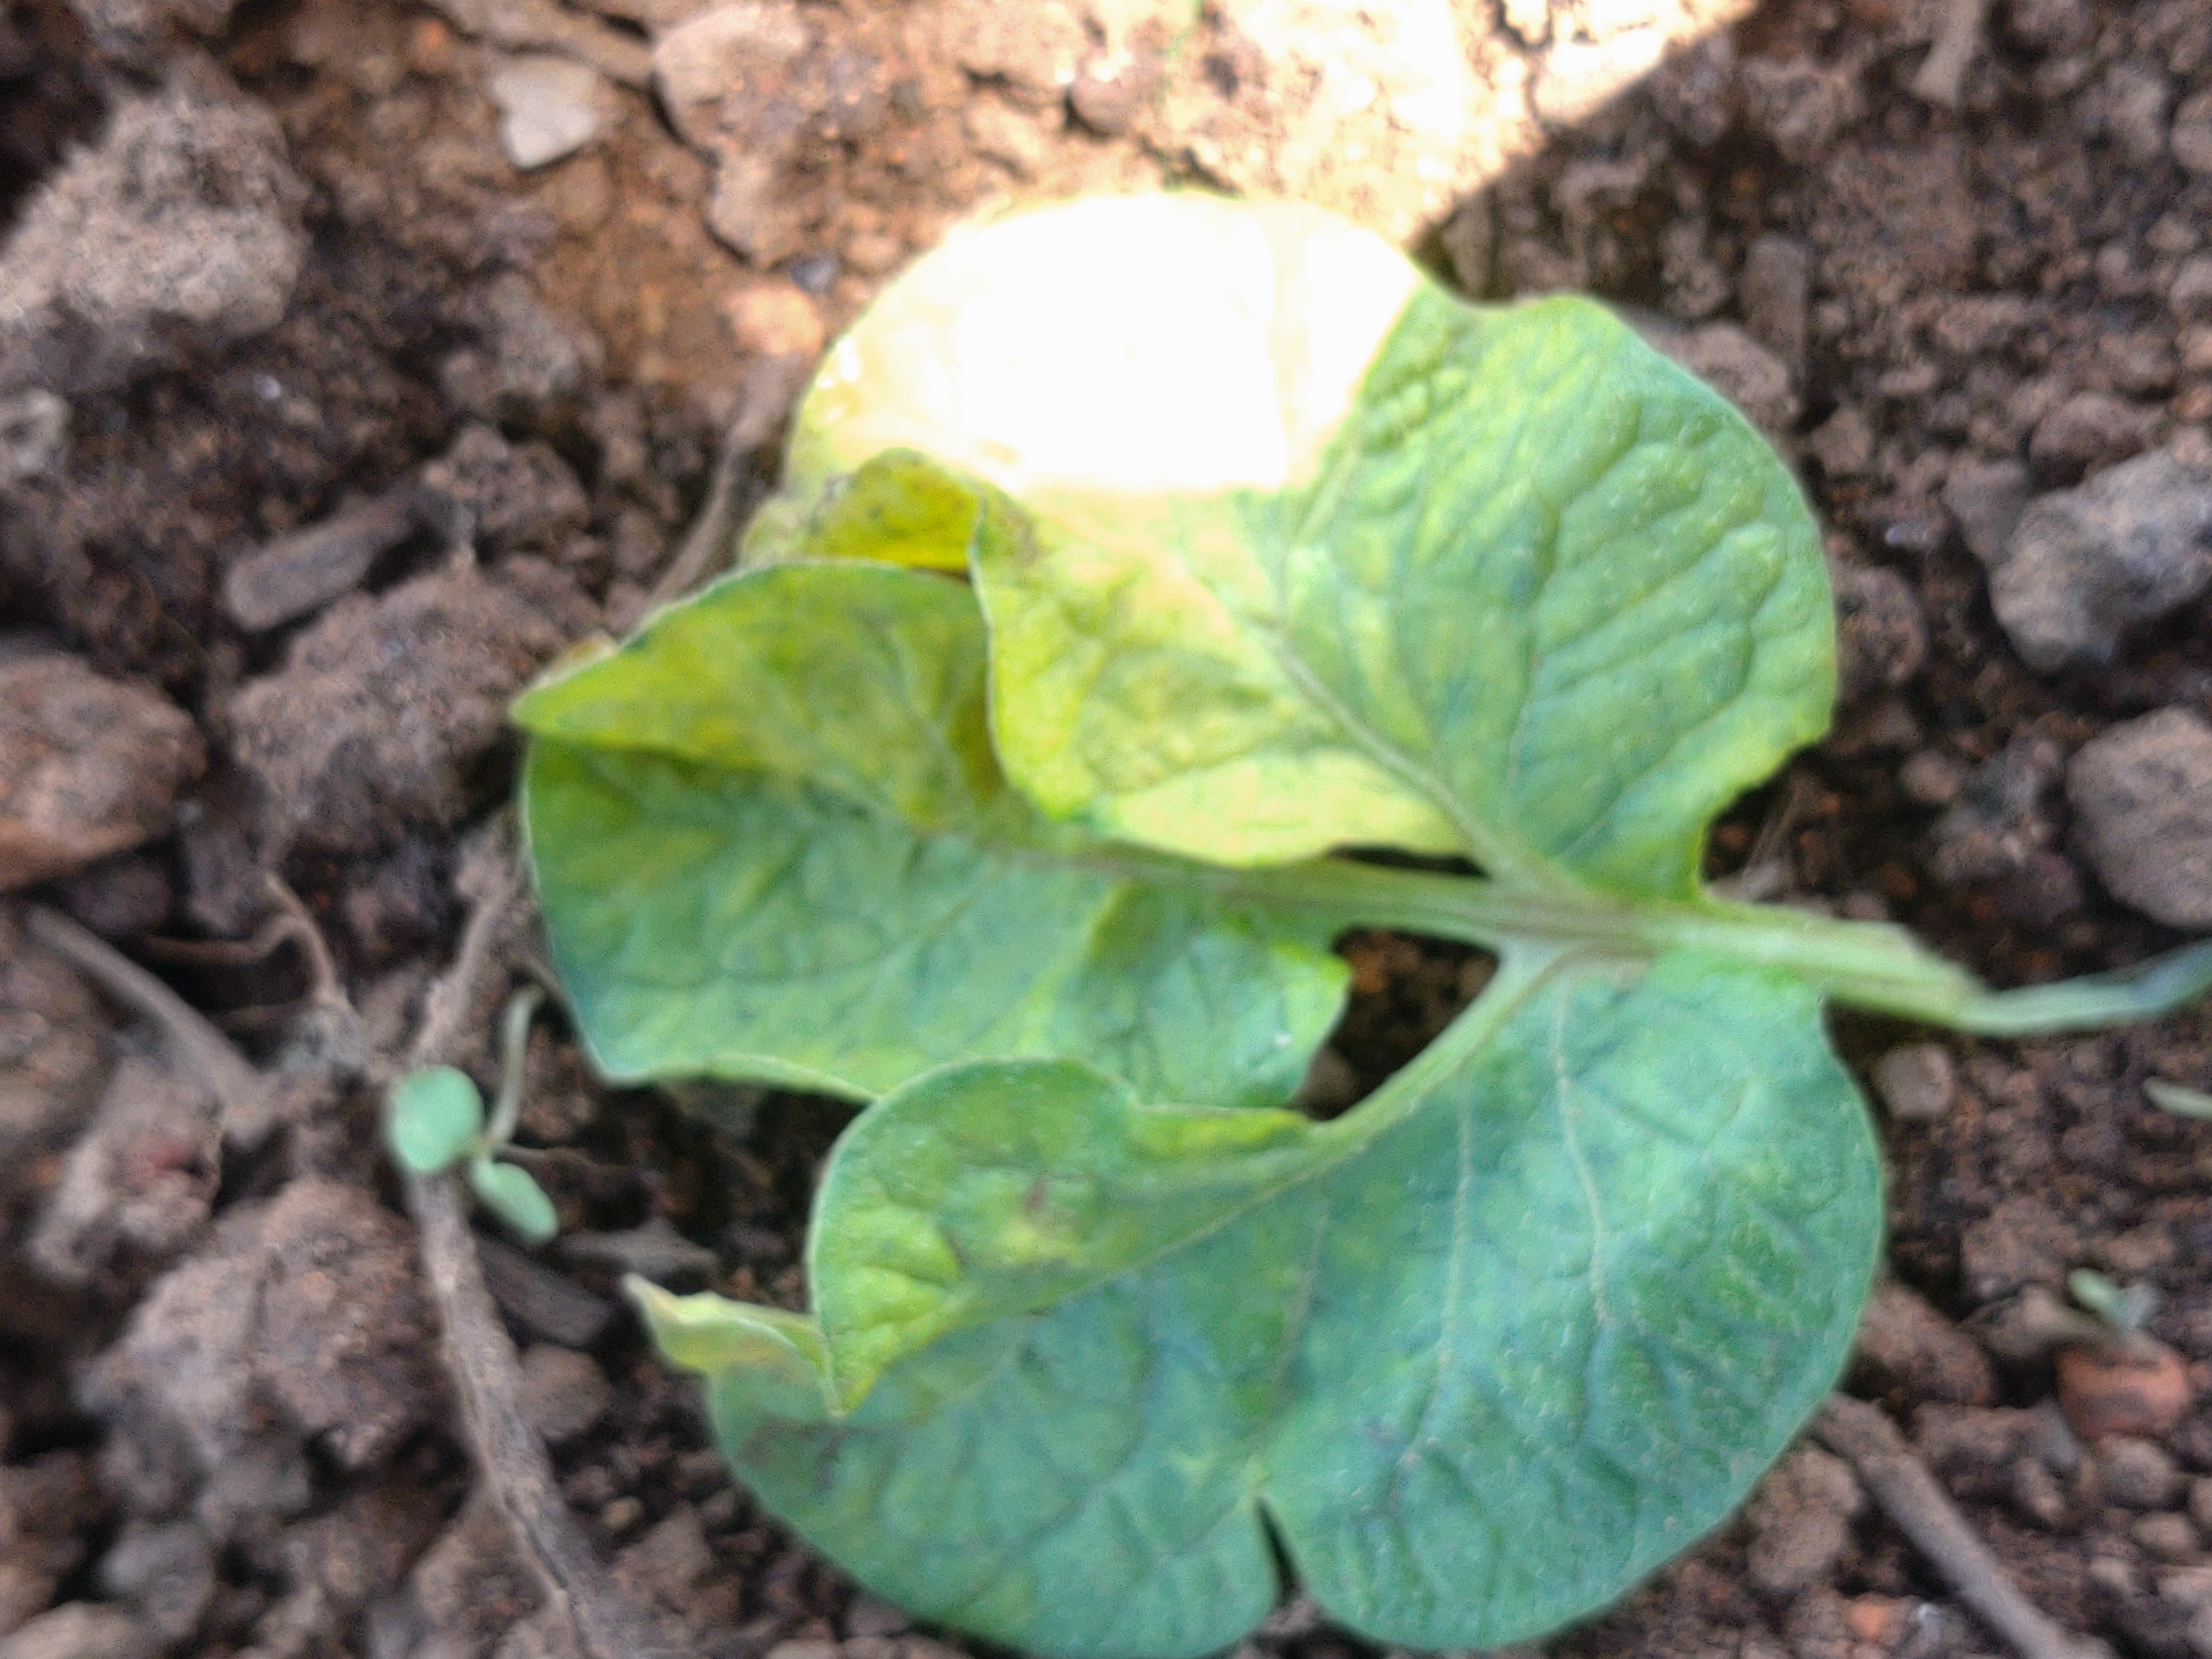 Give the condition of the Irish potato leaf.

late blight
